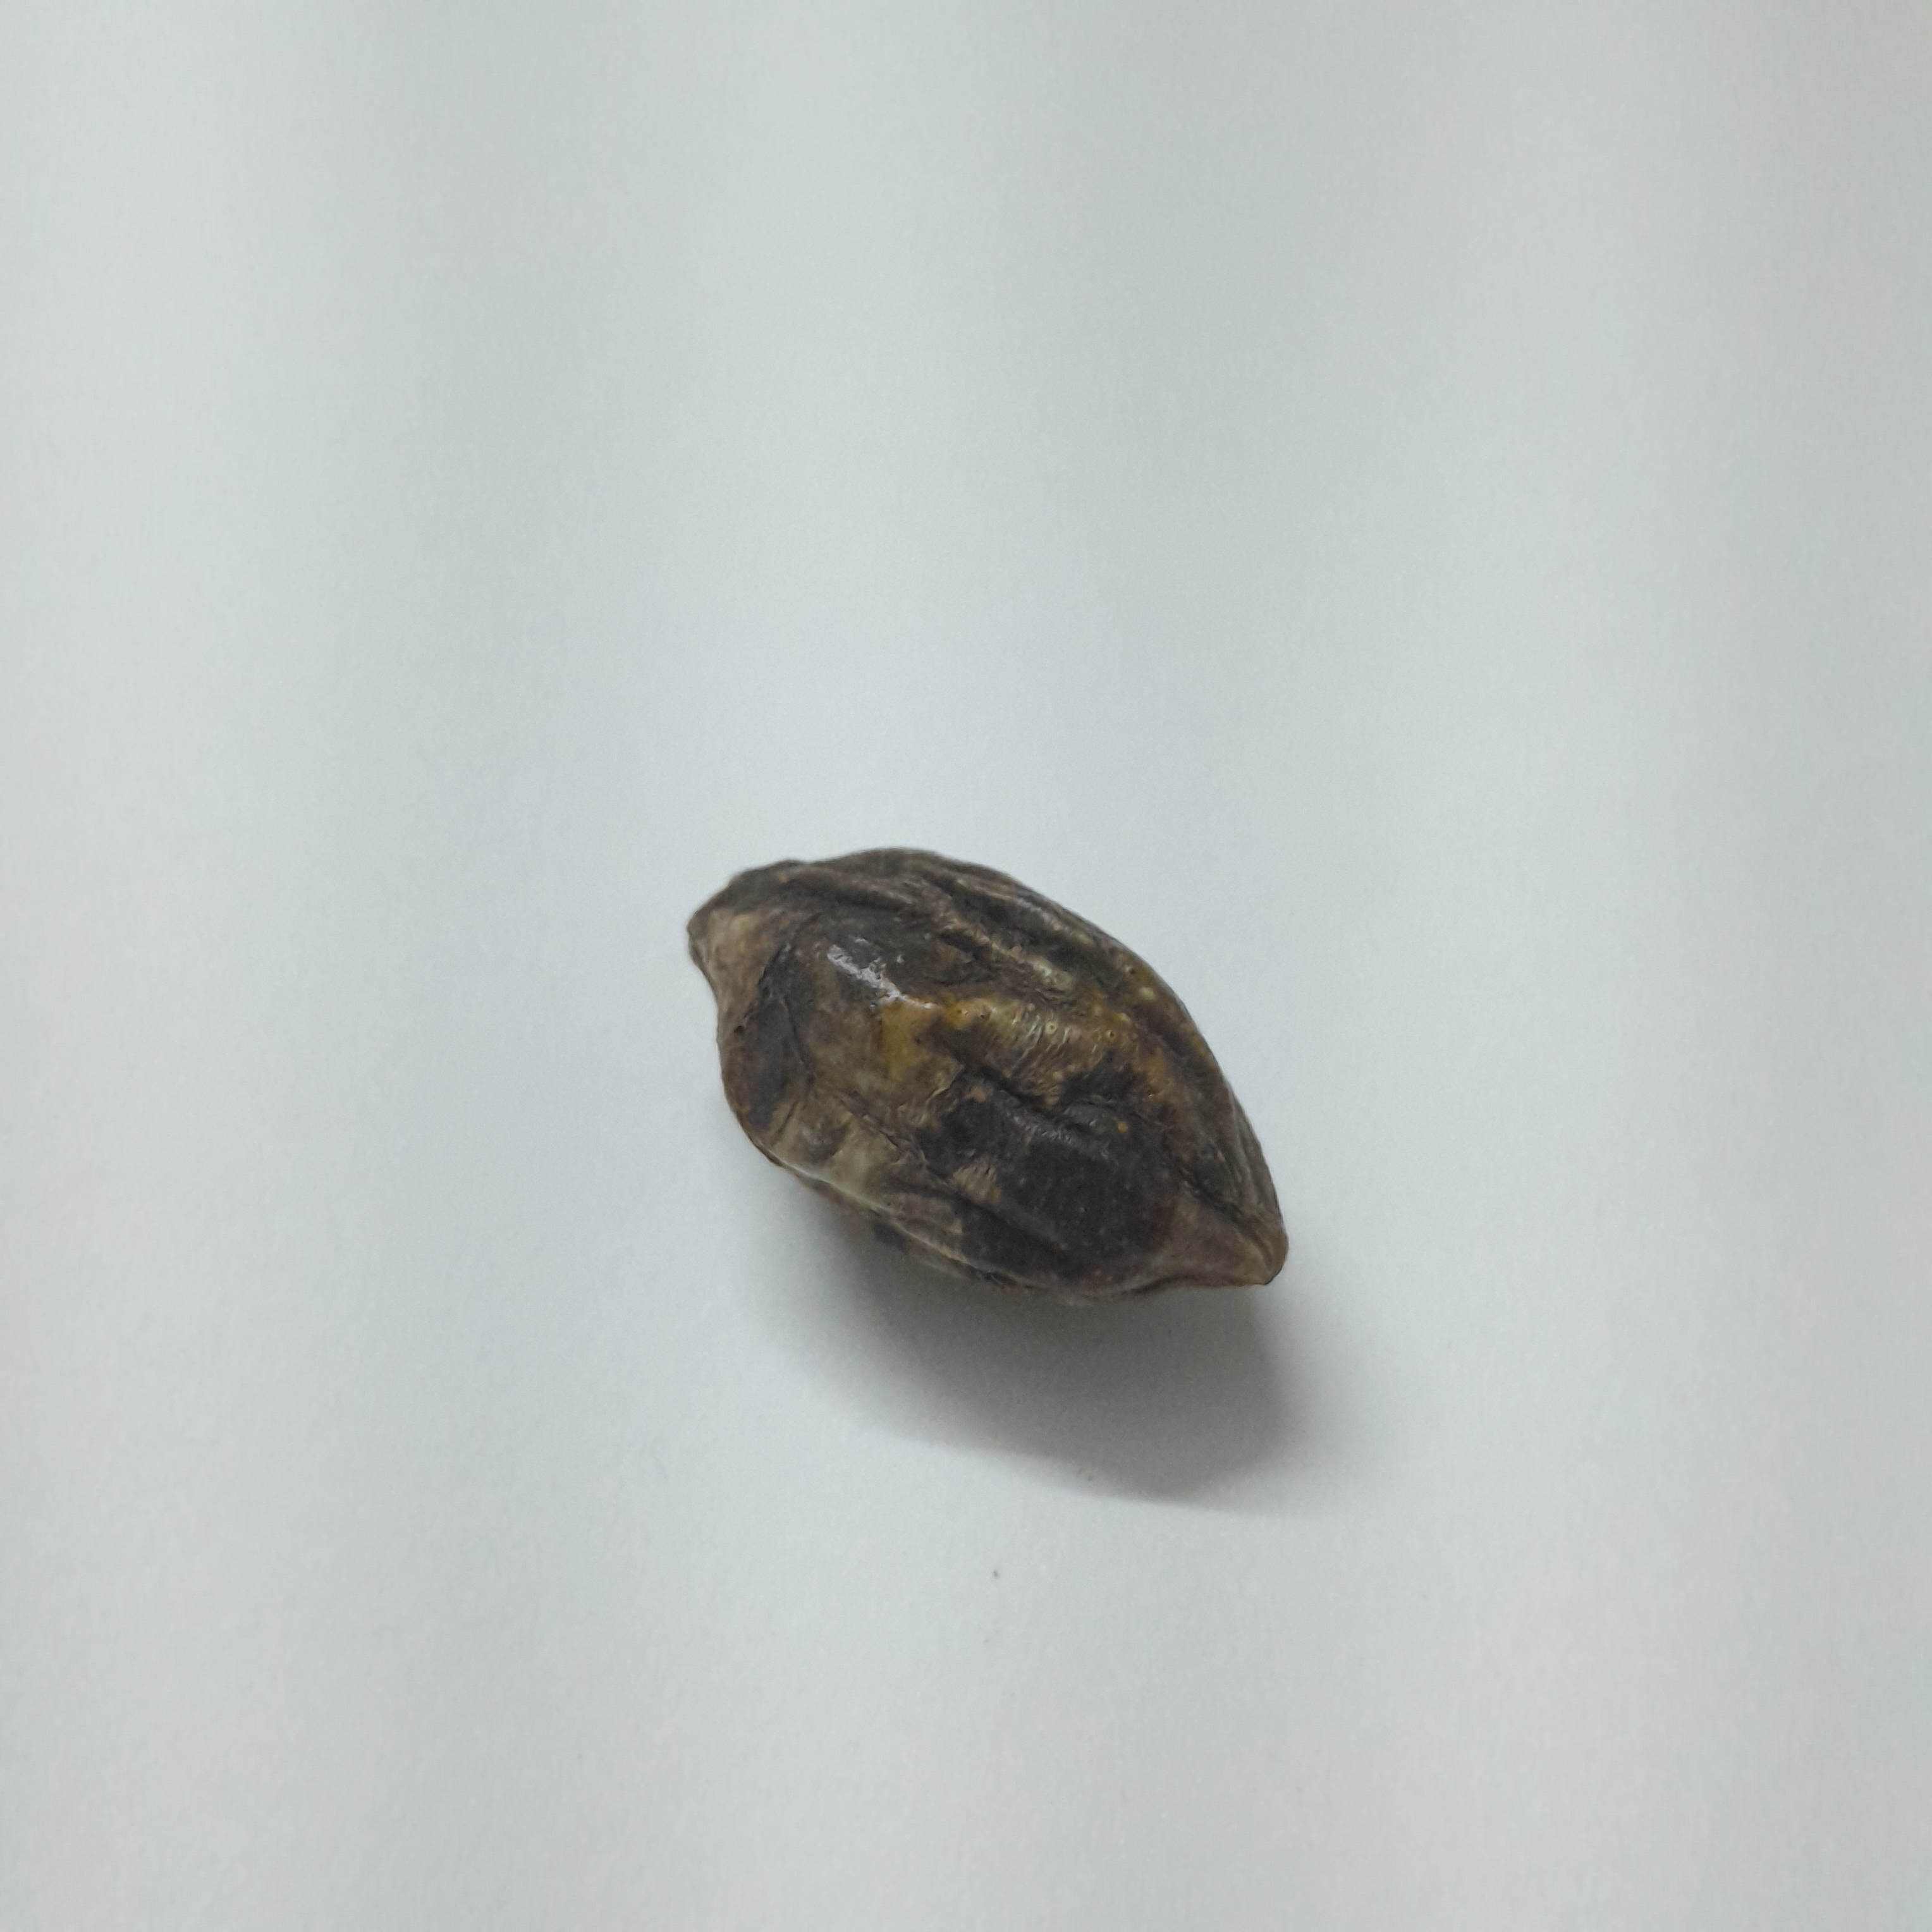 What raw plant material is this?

hirdaa
